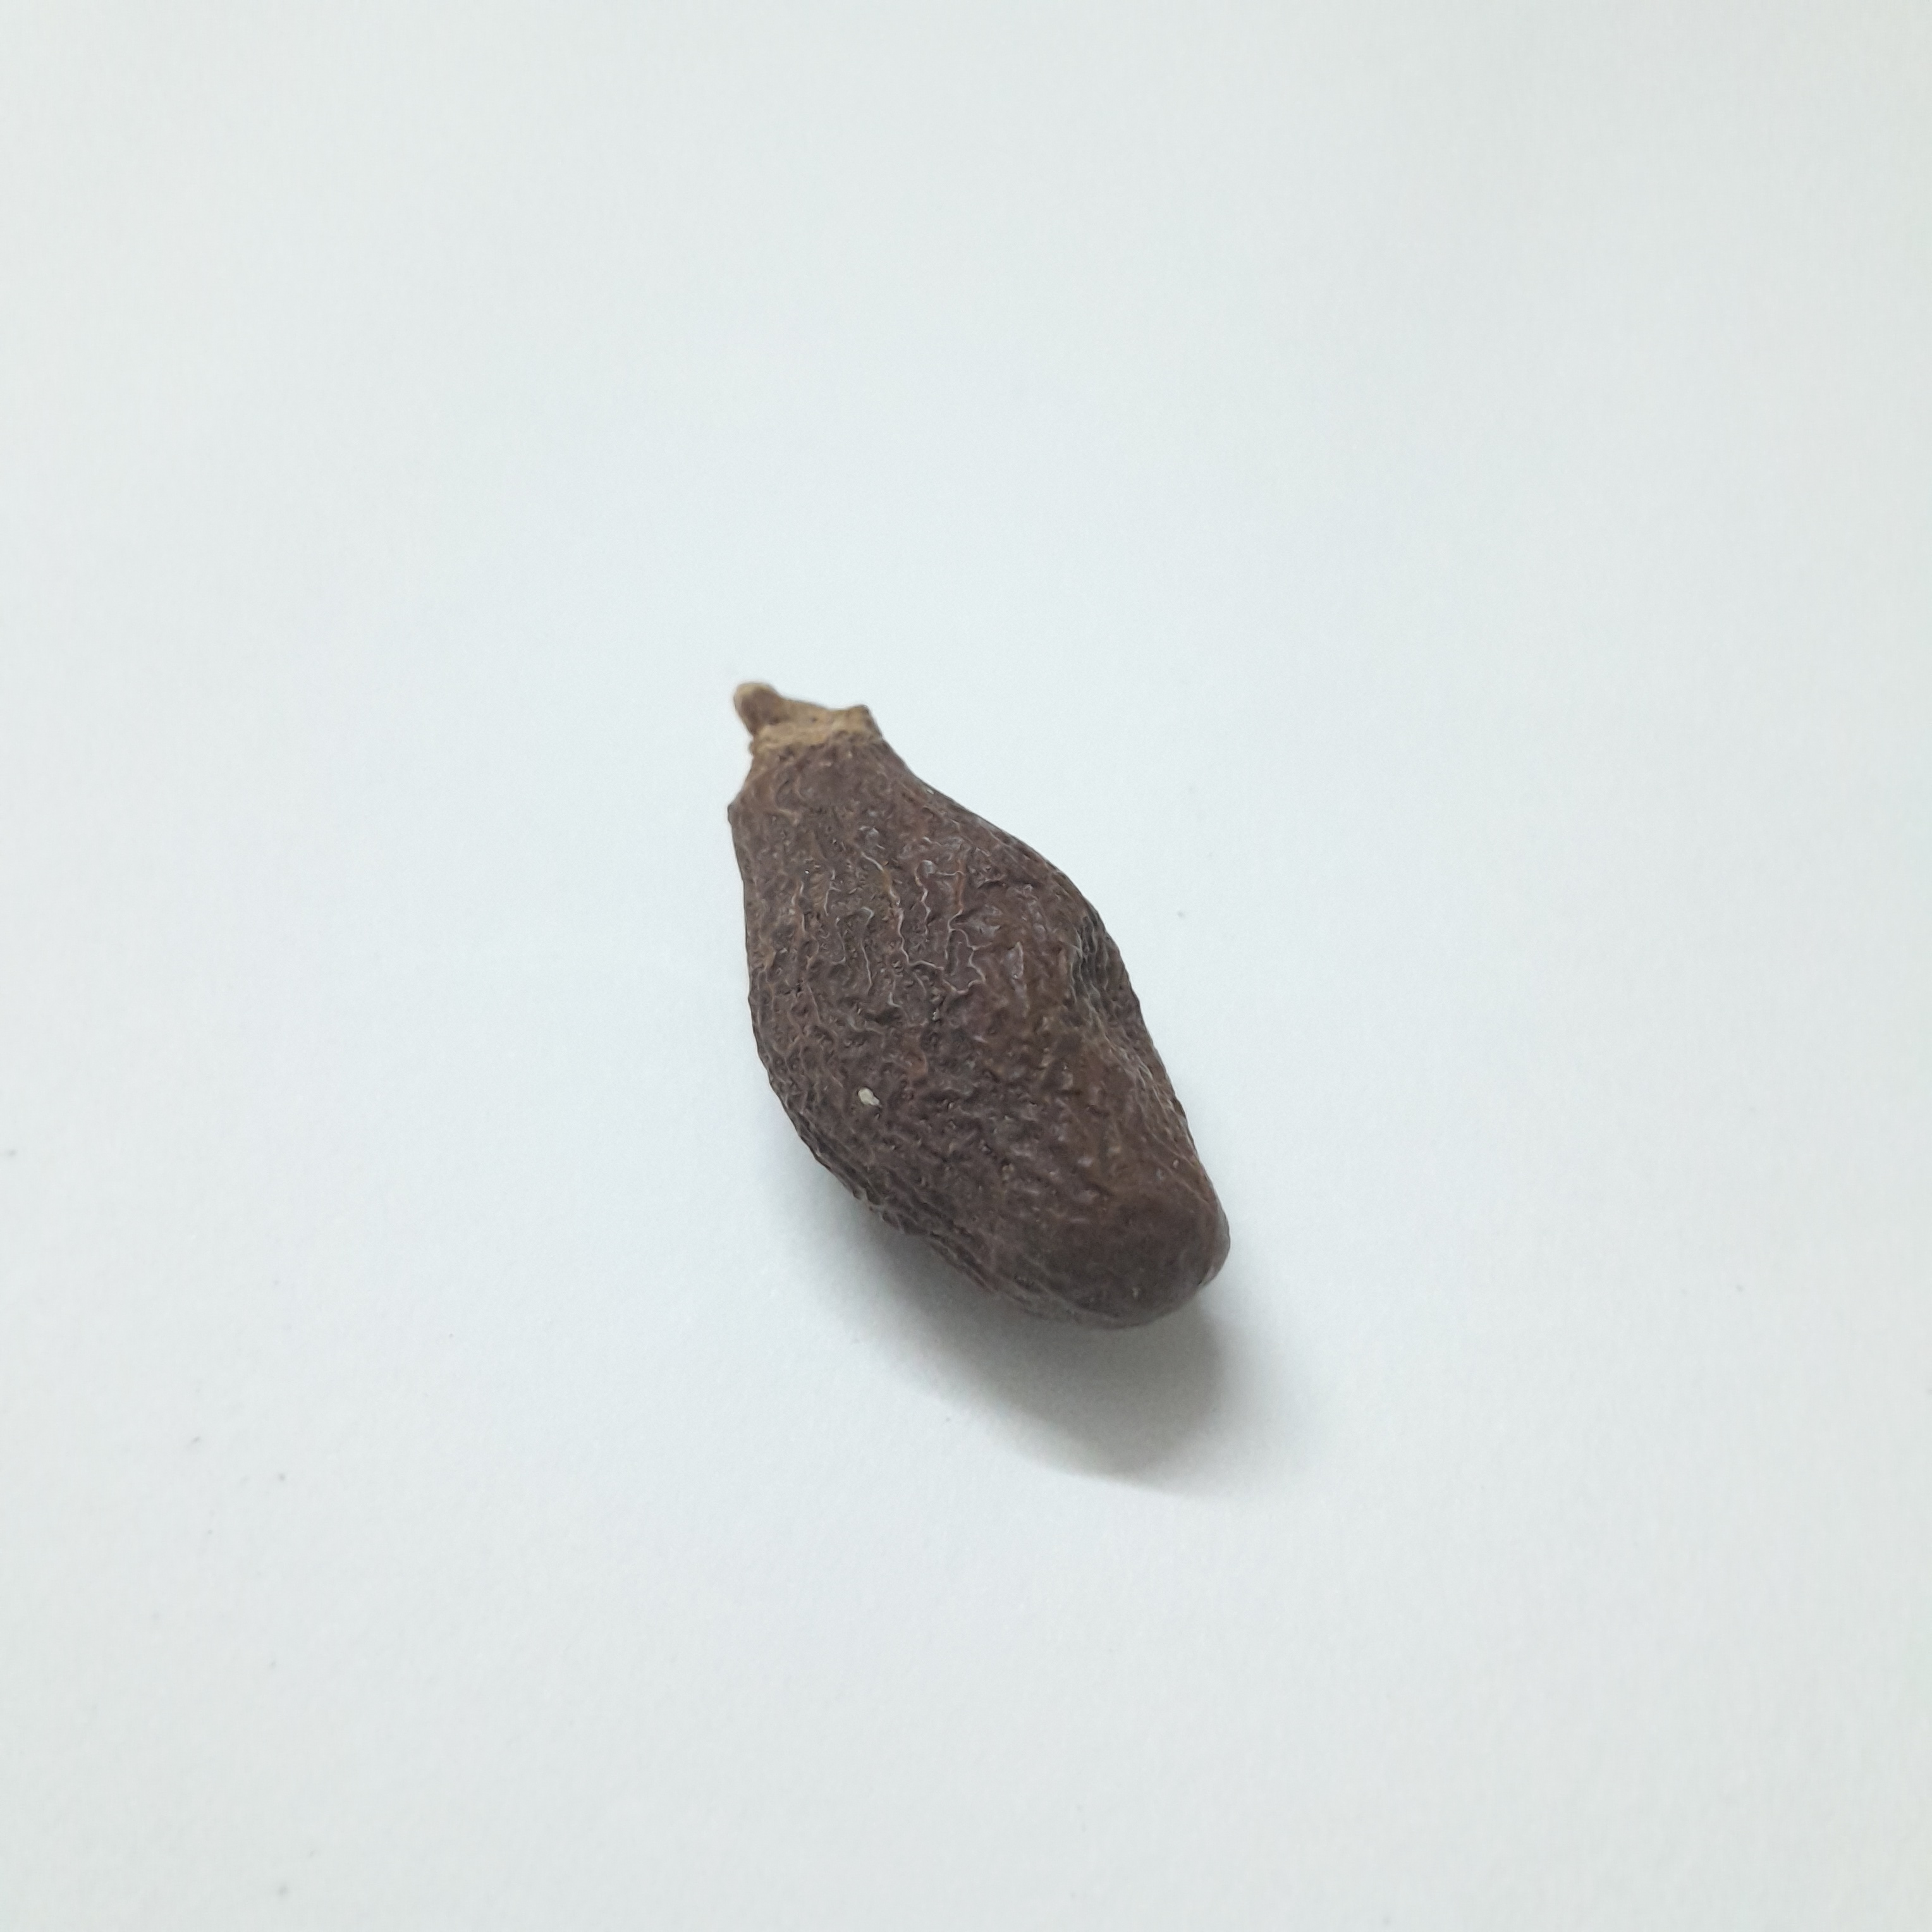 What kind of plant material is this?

niranjanphal
